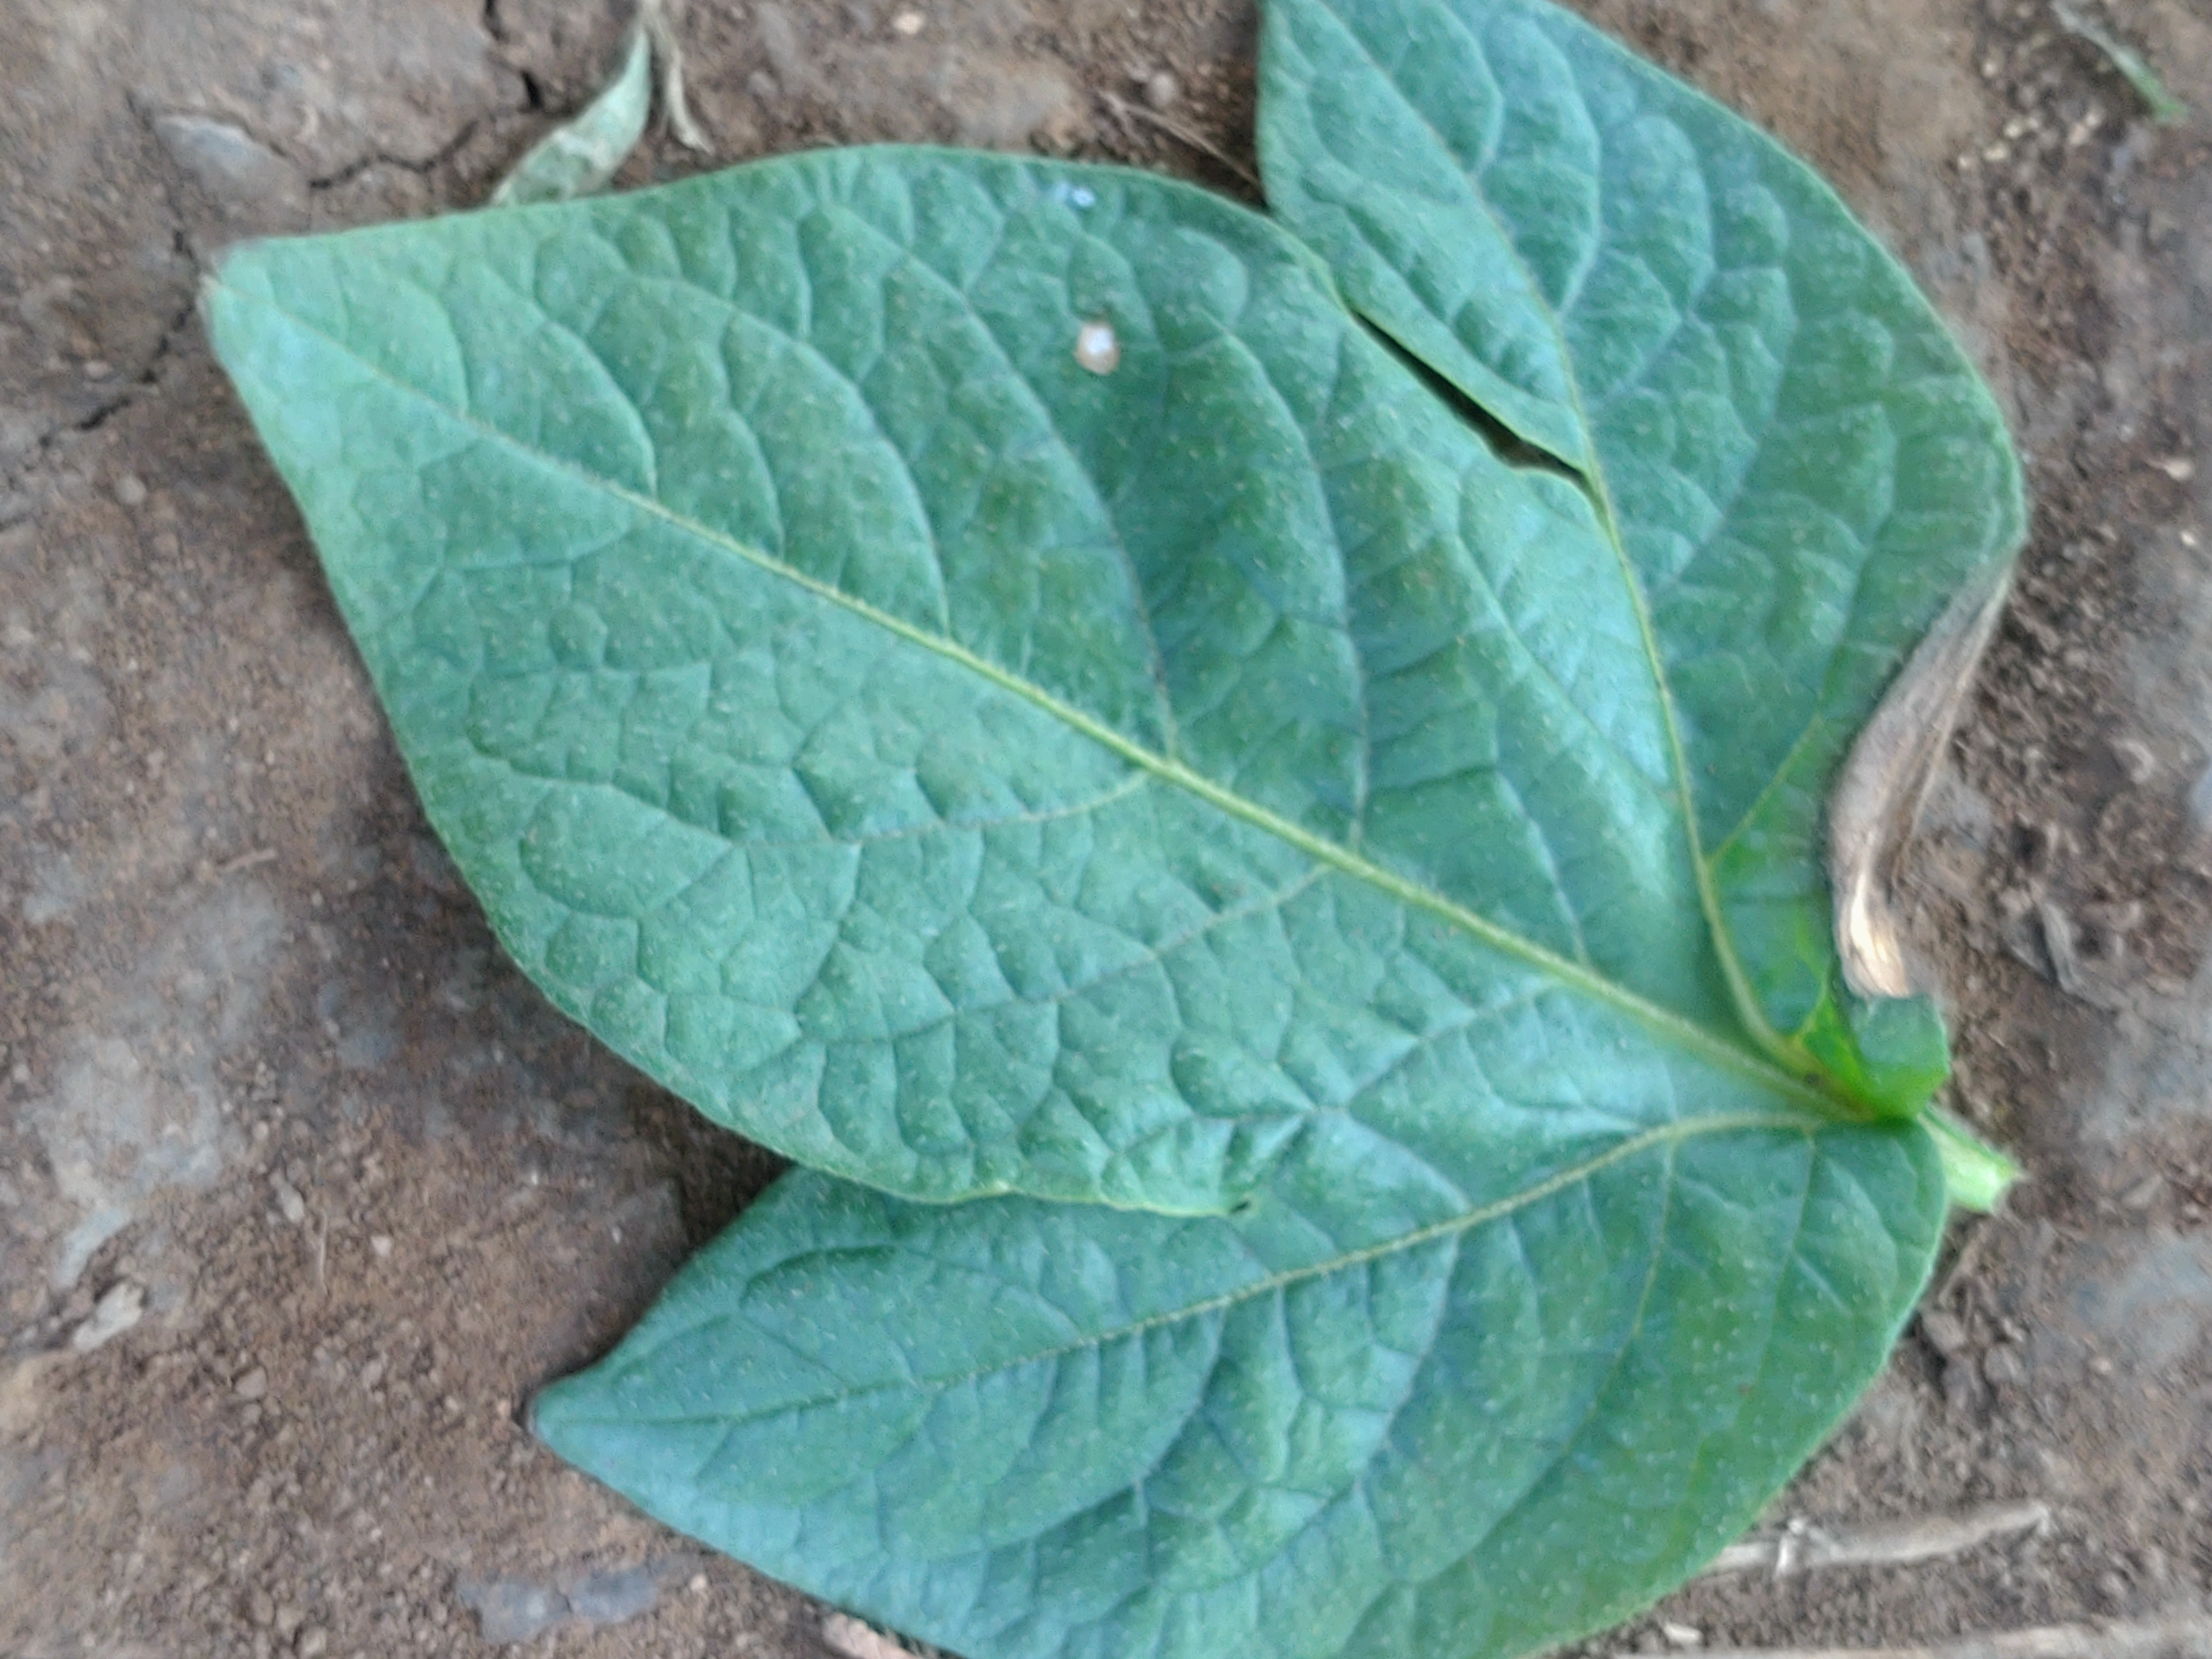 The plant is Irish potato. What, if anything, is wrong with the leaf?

early blight
